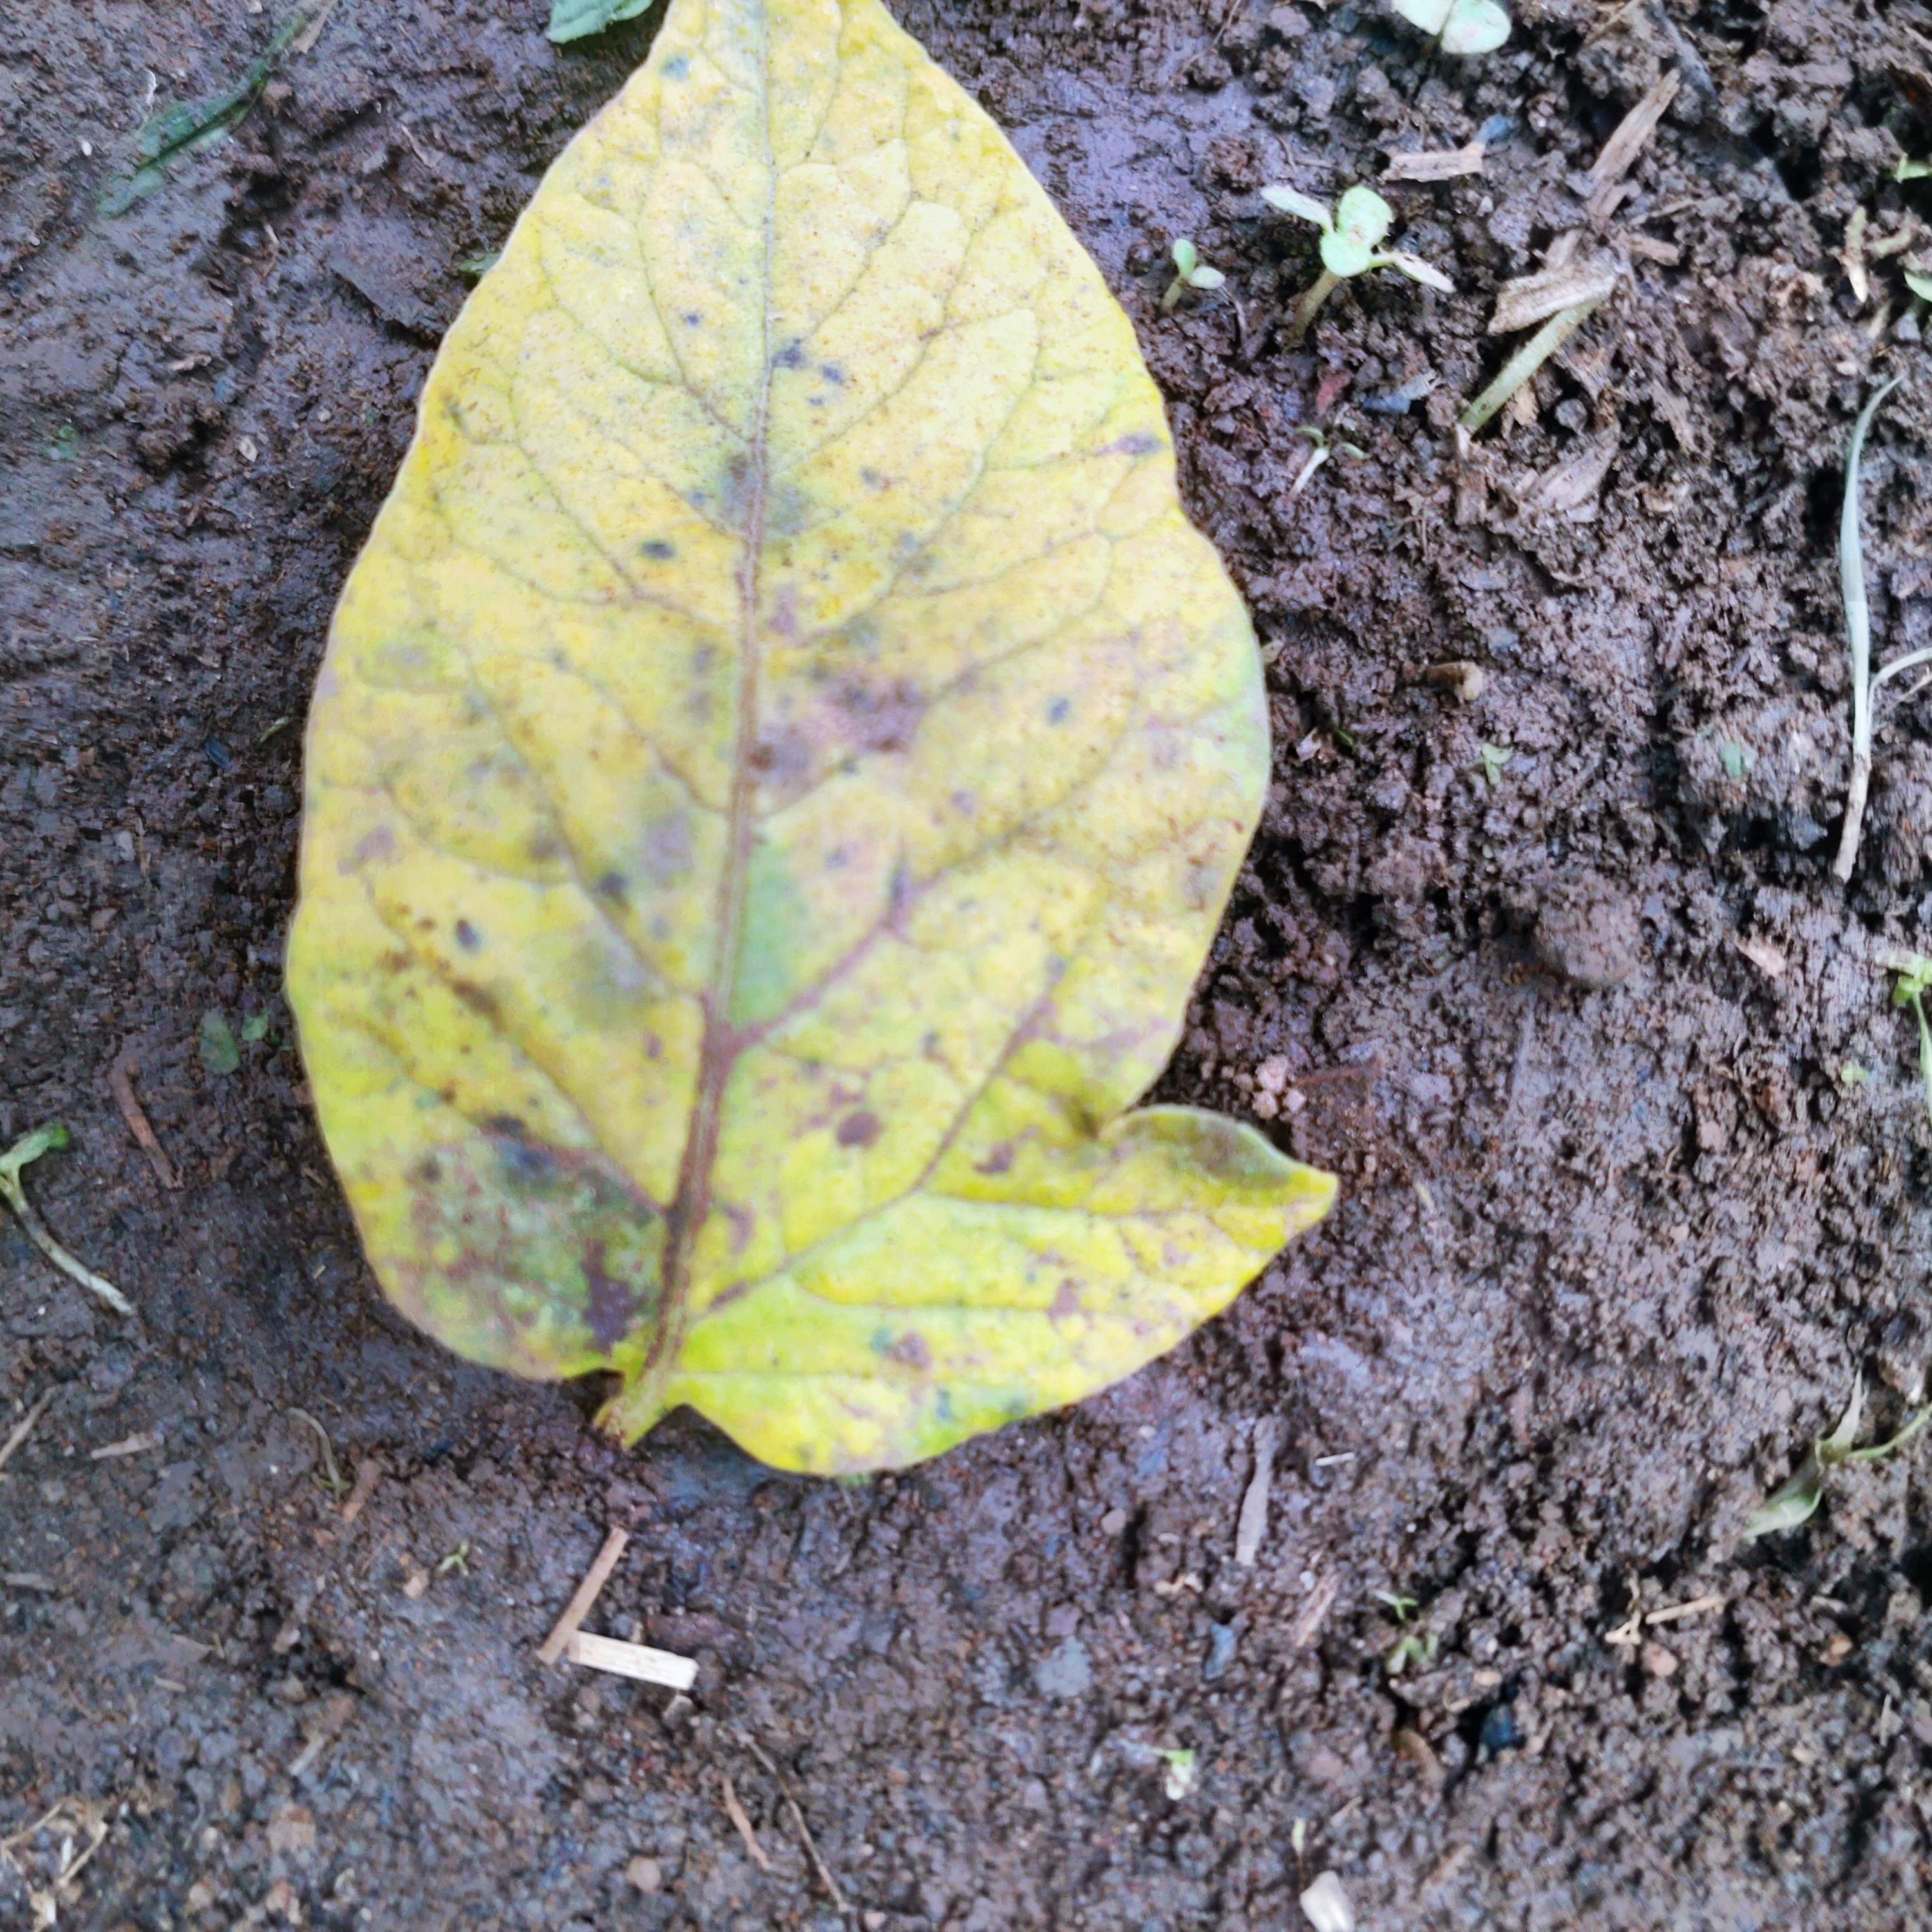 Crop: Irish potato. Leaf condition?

late blight
